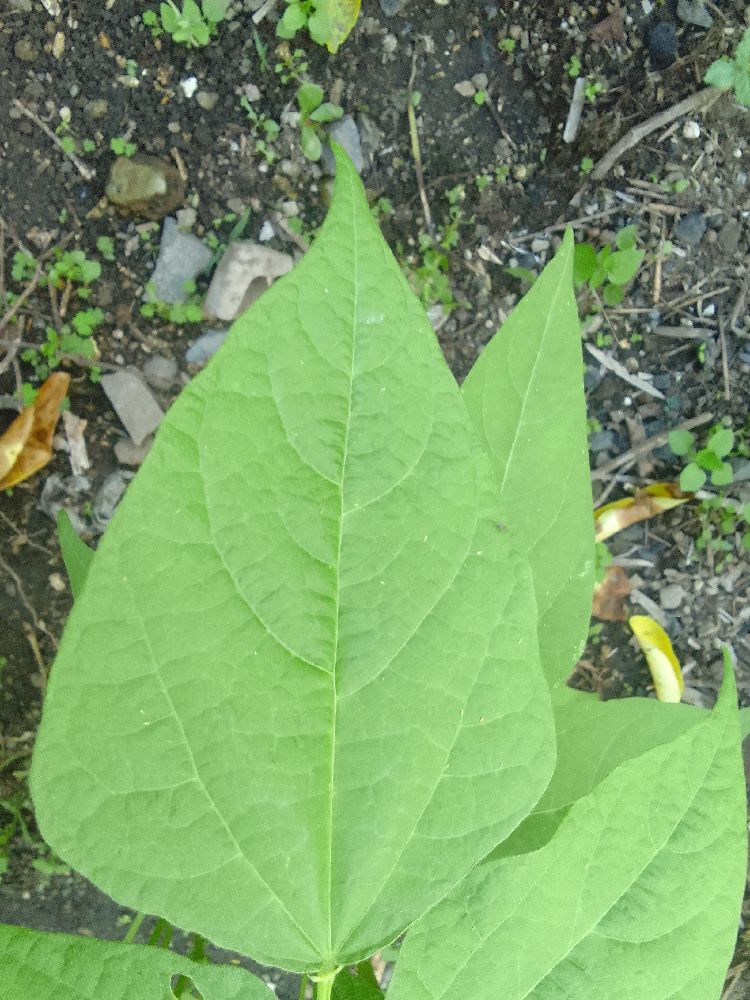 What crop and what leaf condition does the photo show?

common bean, healthy
